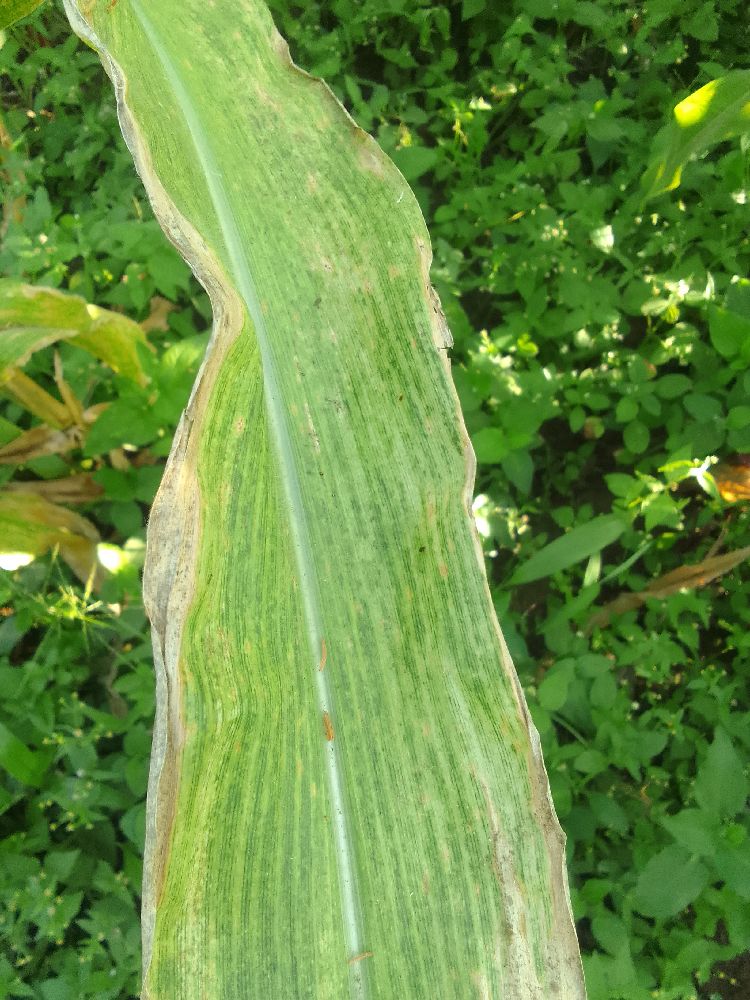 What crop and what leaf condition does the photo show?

maize, maize lethal necrosis
